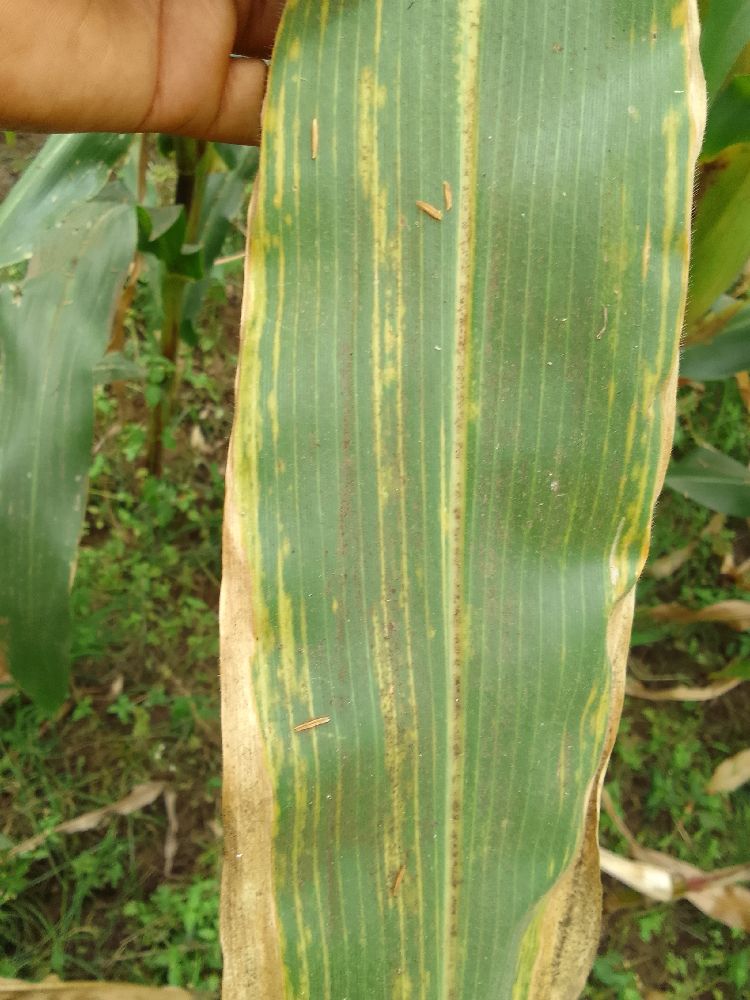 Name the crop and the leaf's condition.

maize, maize lethal necrosis
